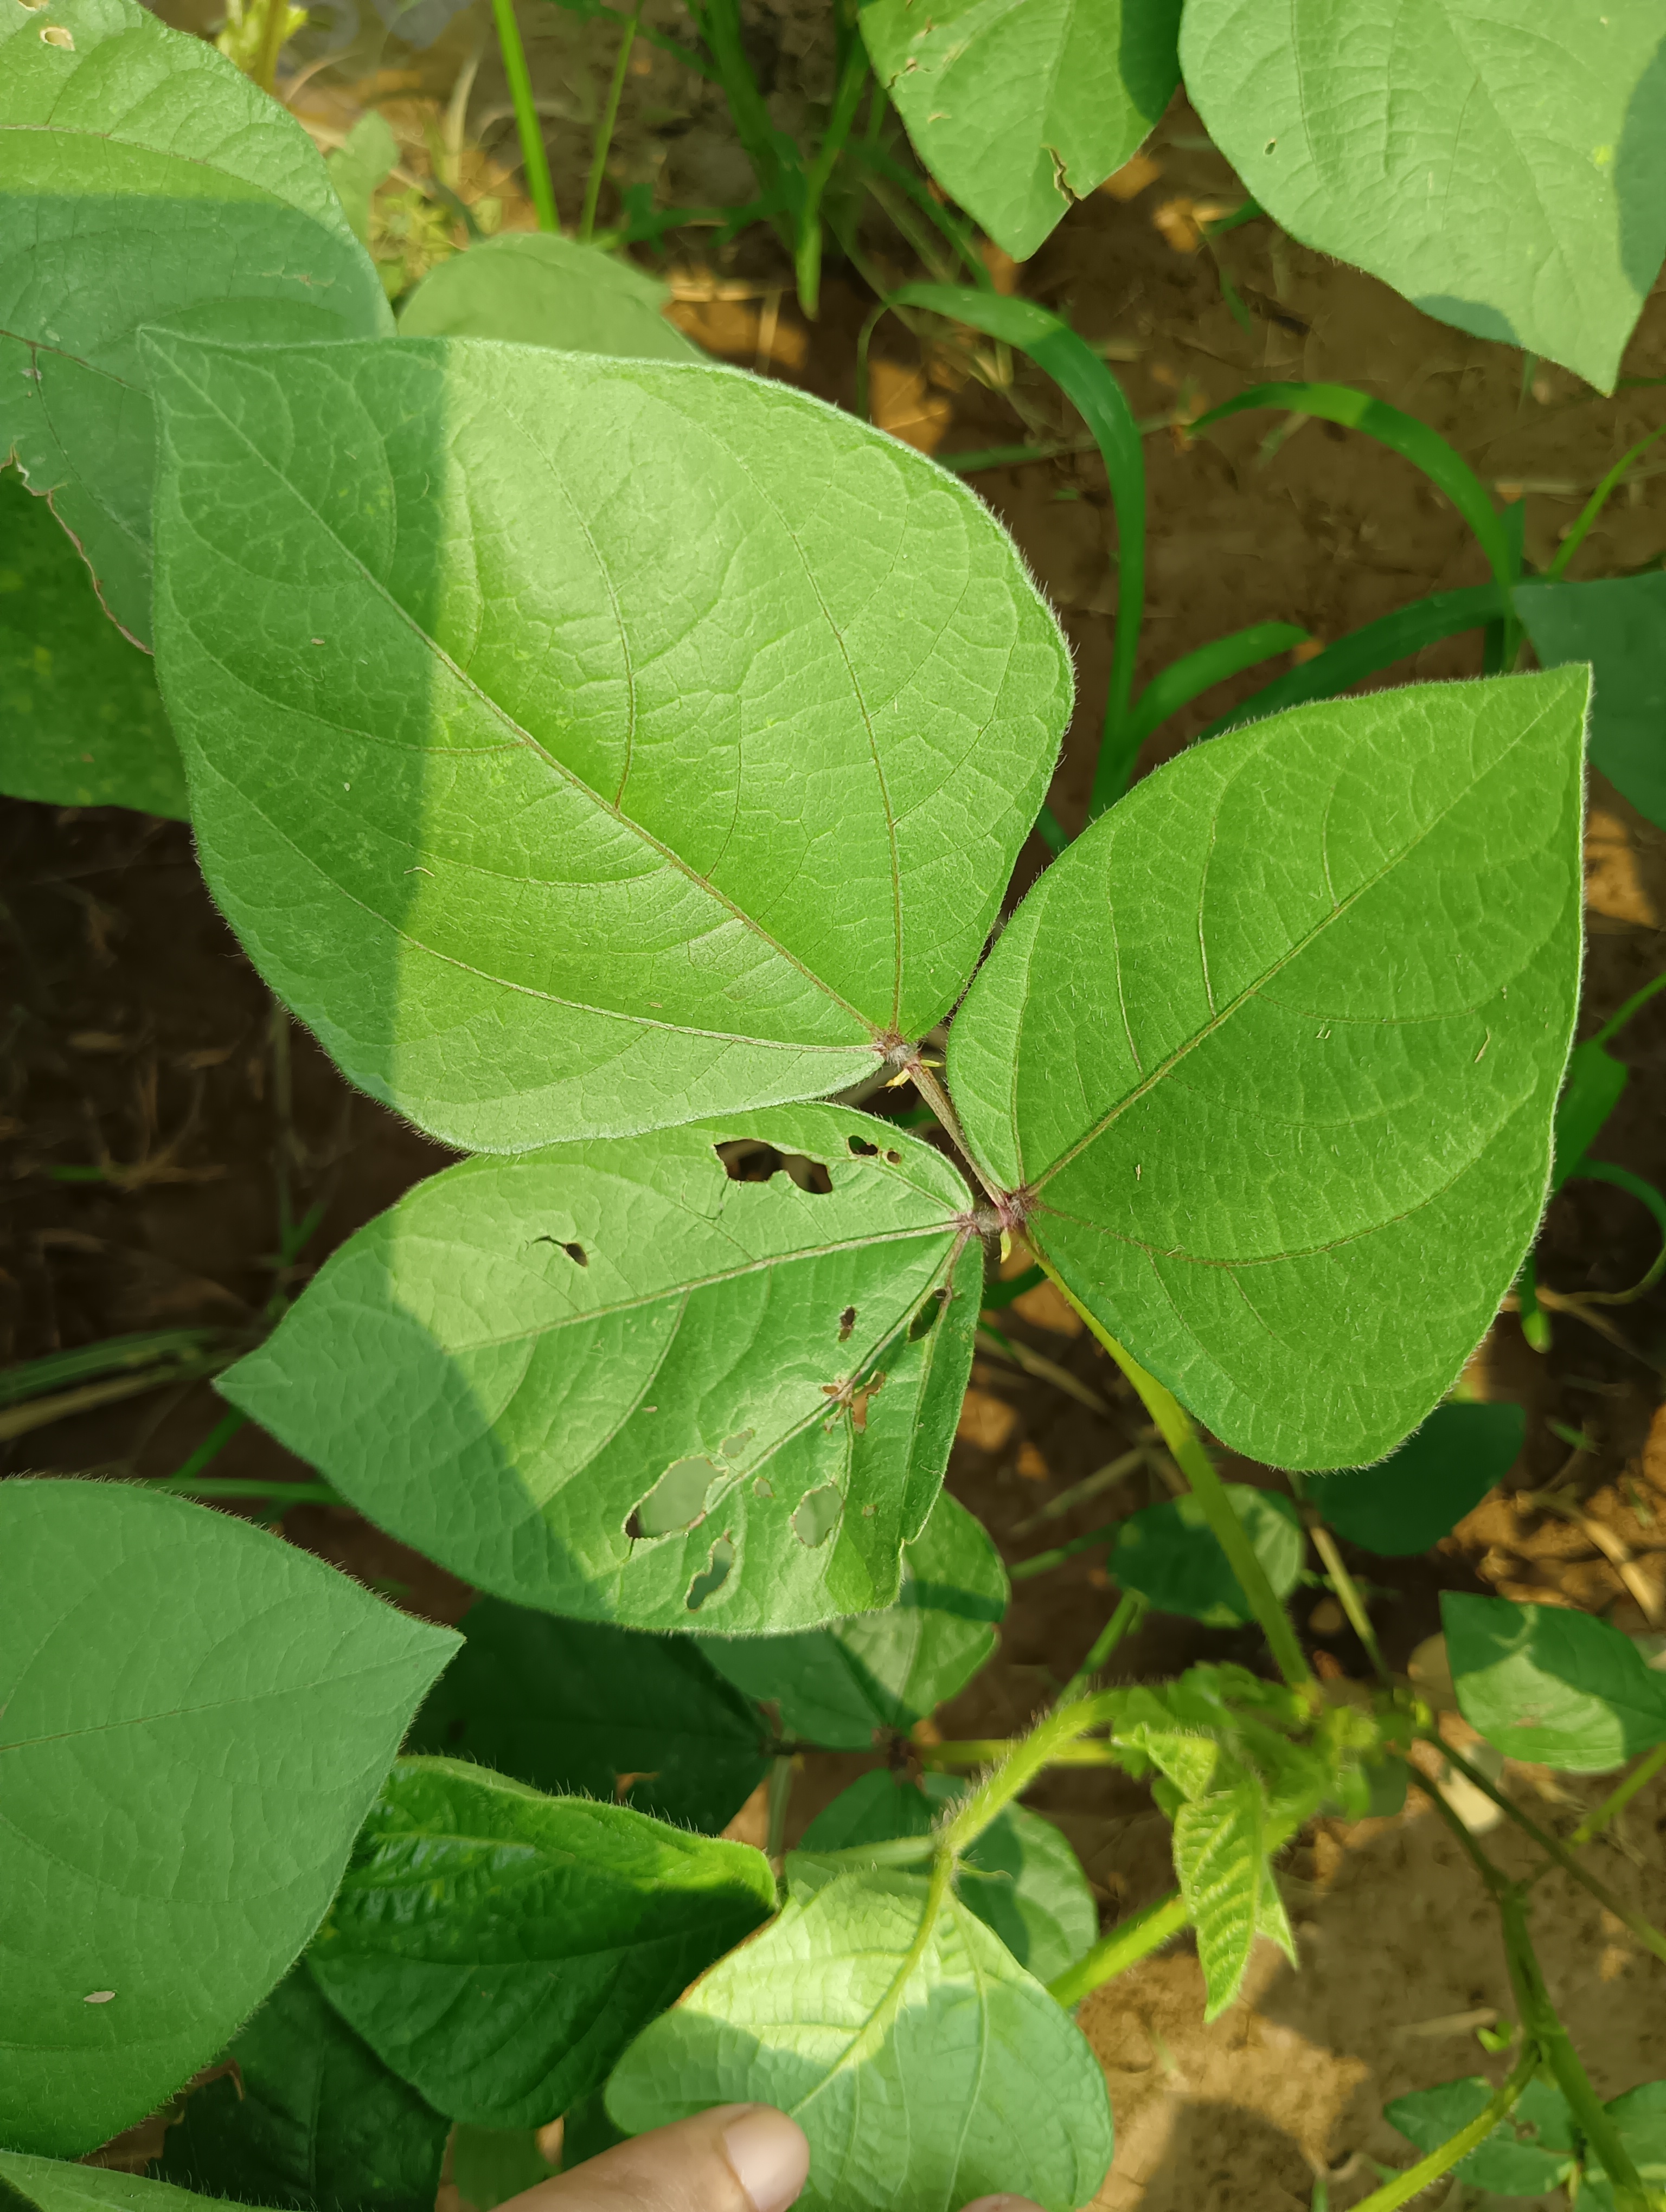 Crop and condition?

mungbean, healthy
